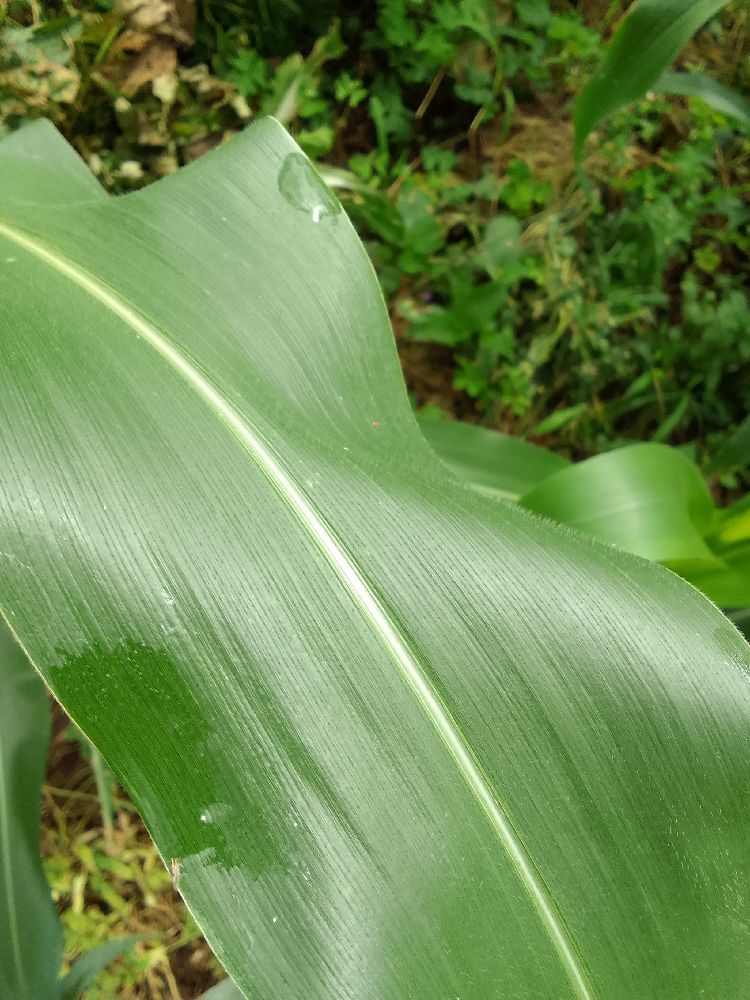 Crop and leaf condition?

maize, healthy
